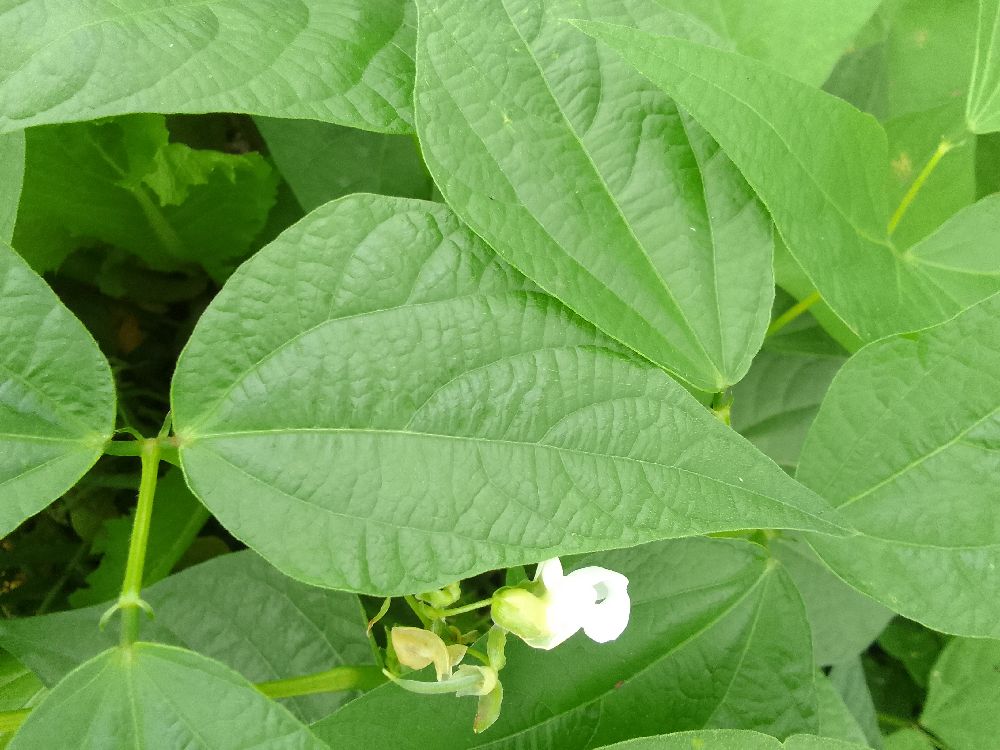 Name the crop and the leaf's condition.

common bean, healthy
